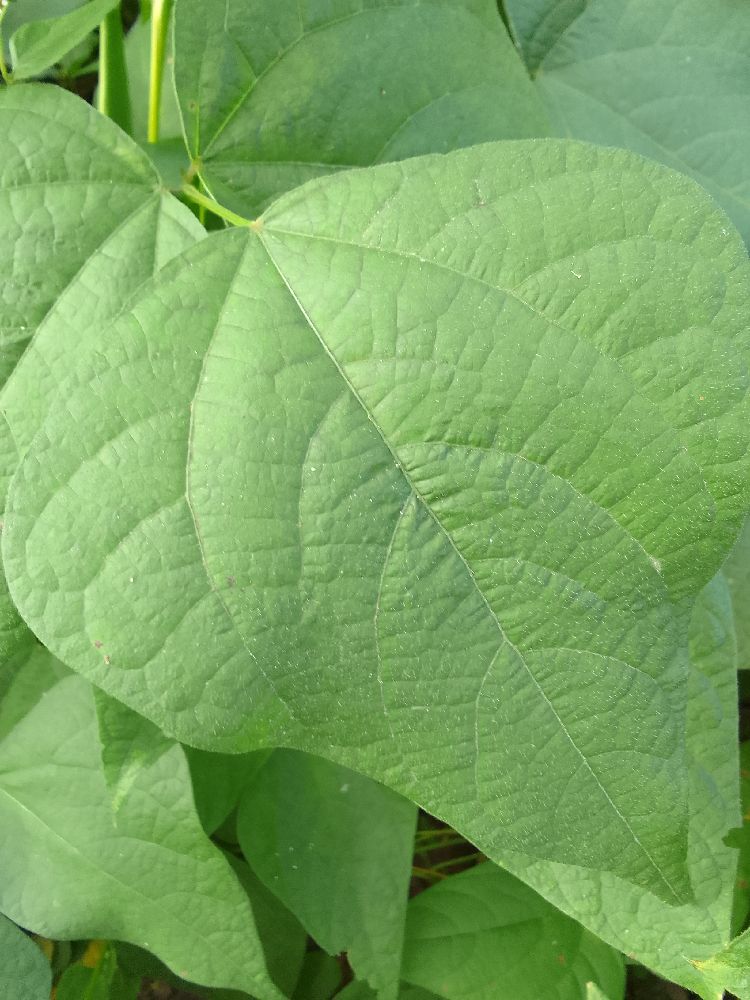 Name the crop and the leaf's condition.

common bean, healthy
